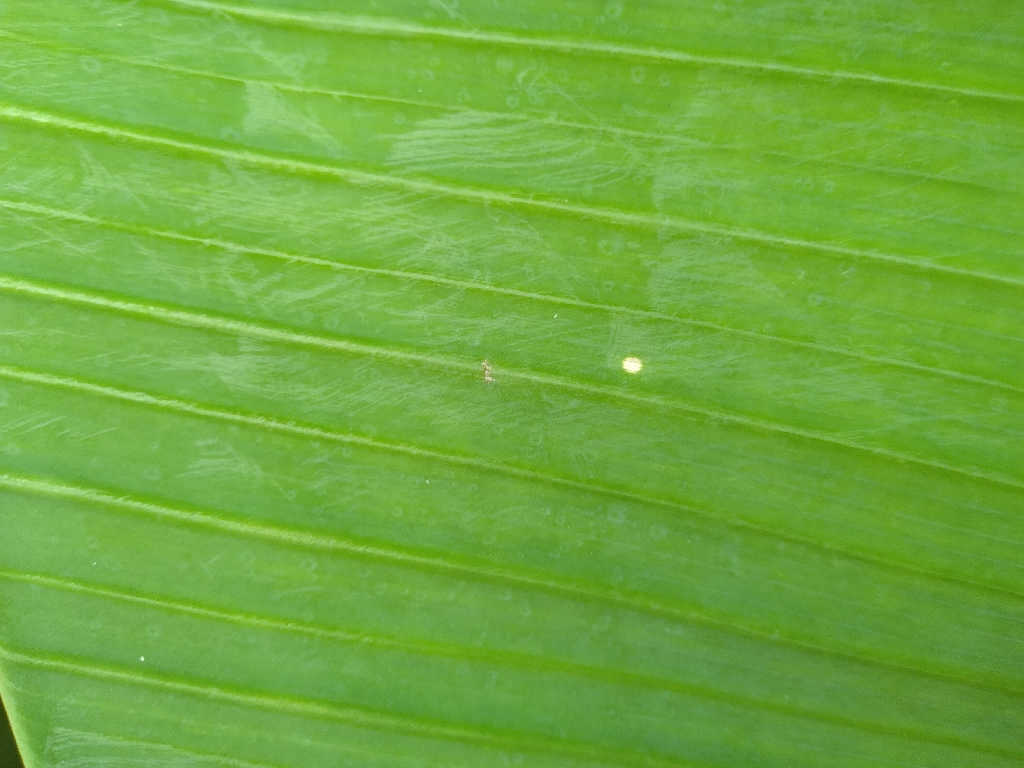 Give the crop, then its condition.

banana, healthy
